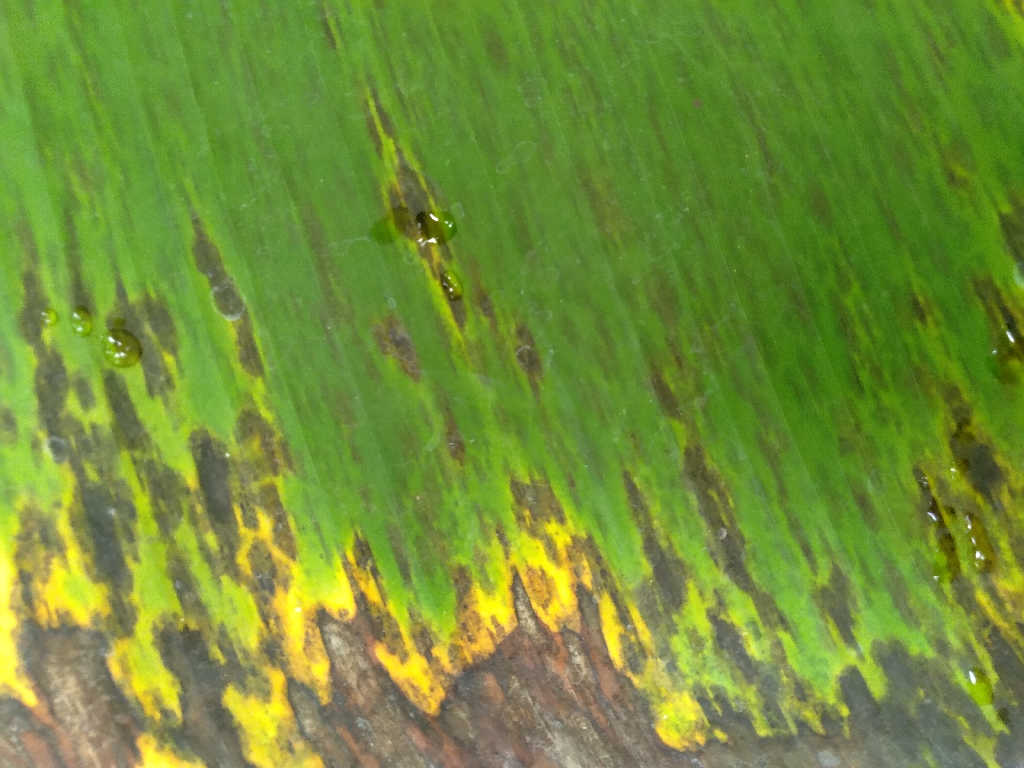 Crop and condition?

banana, black sigatoka
